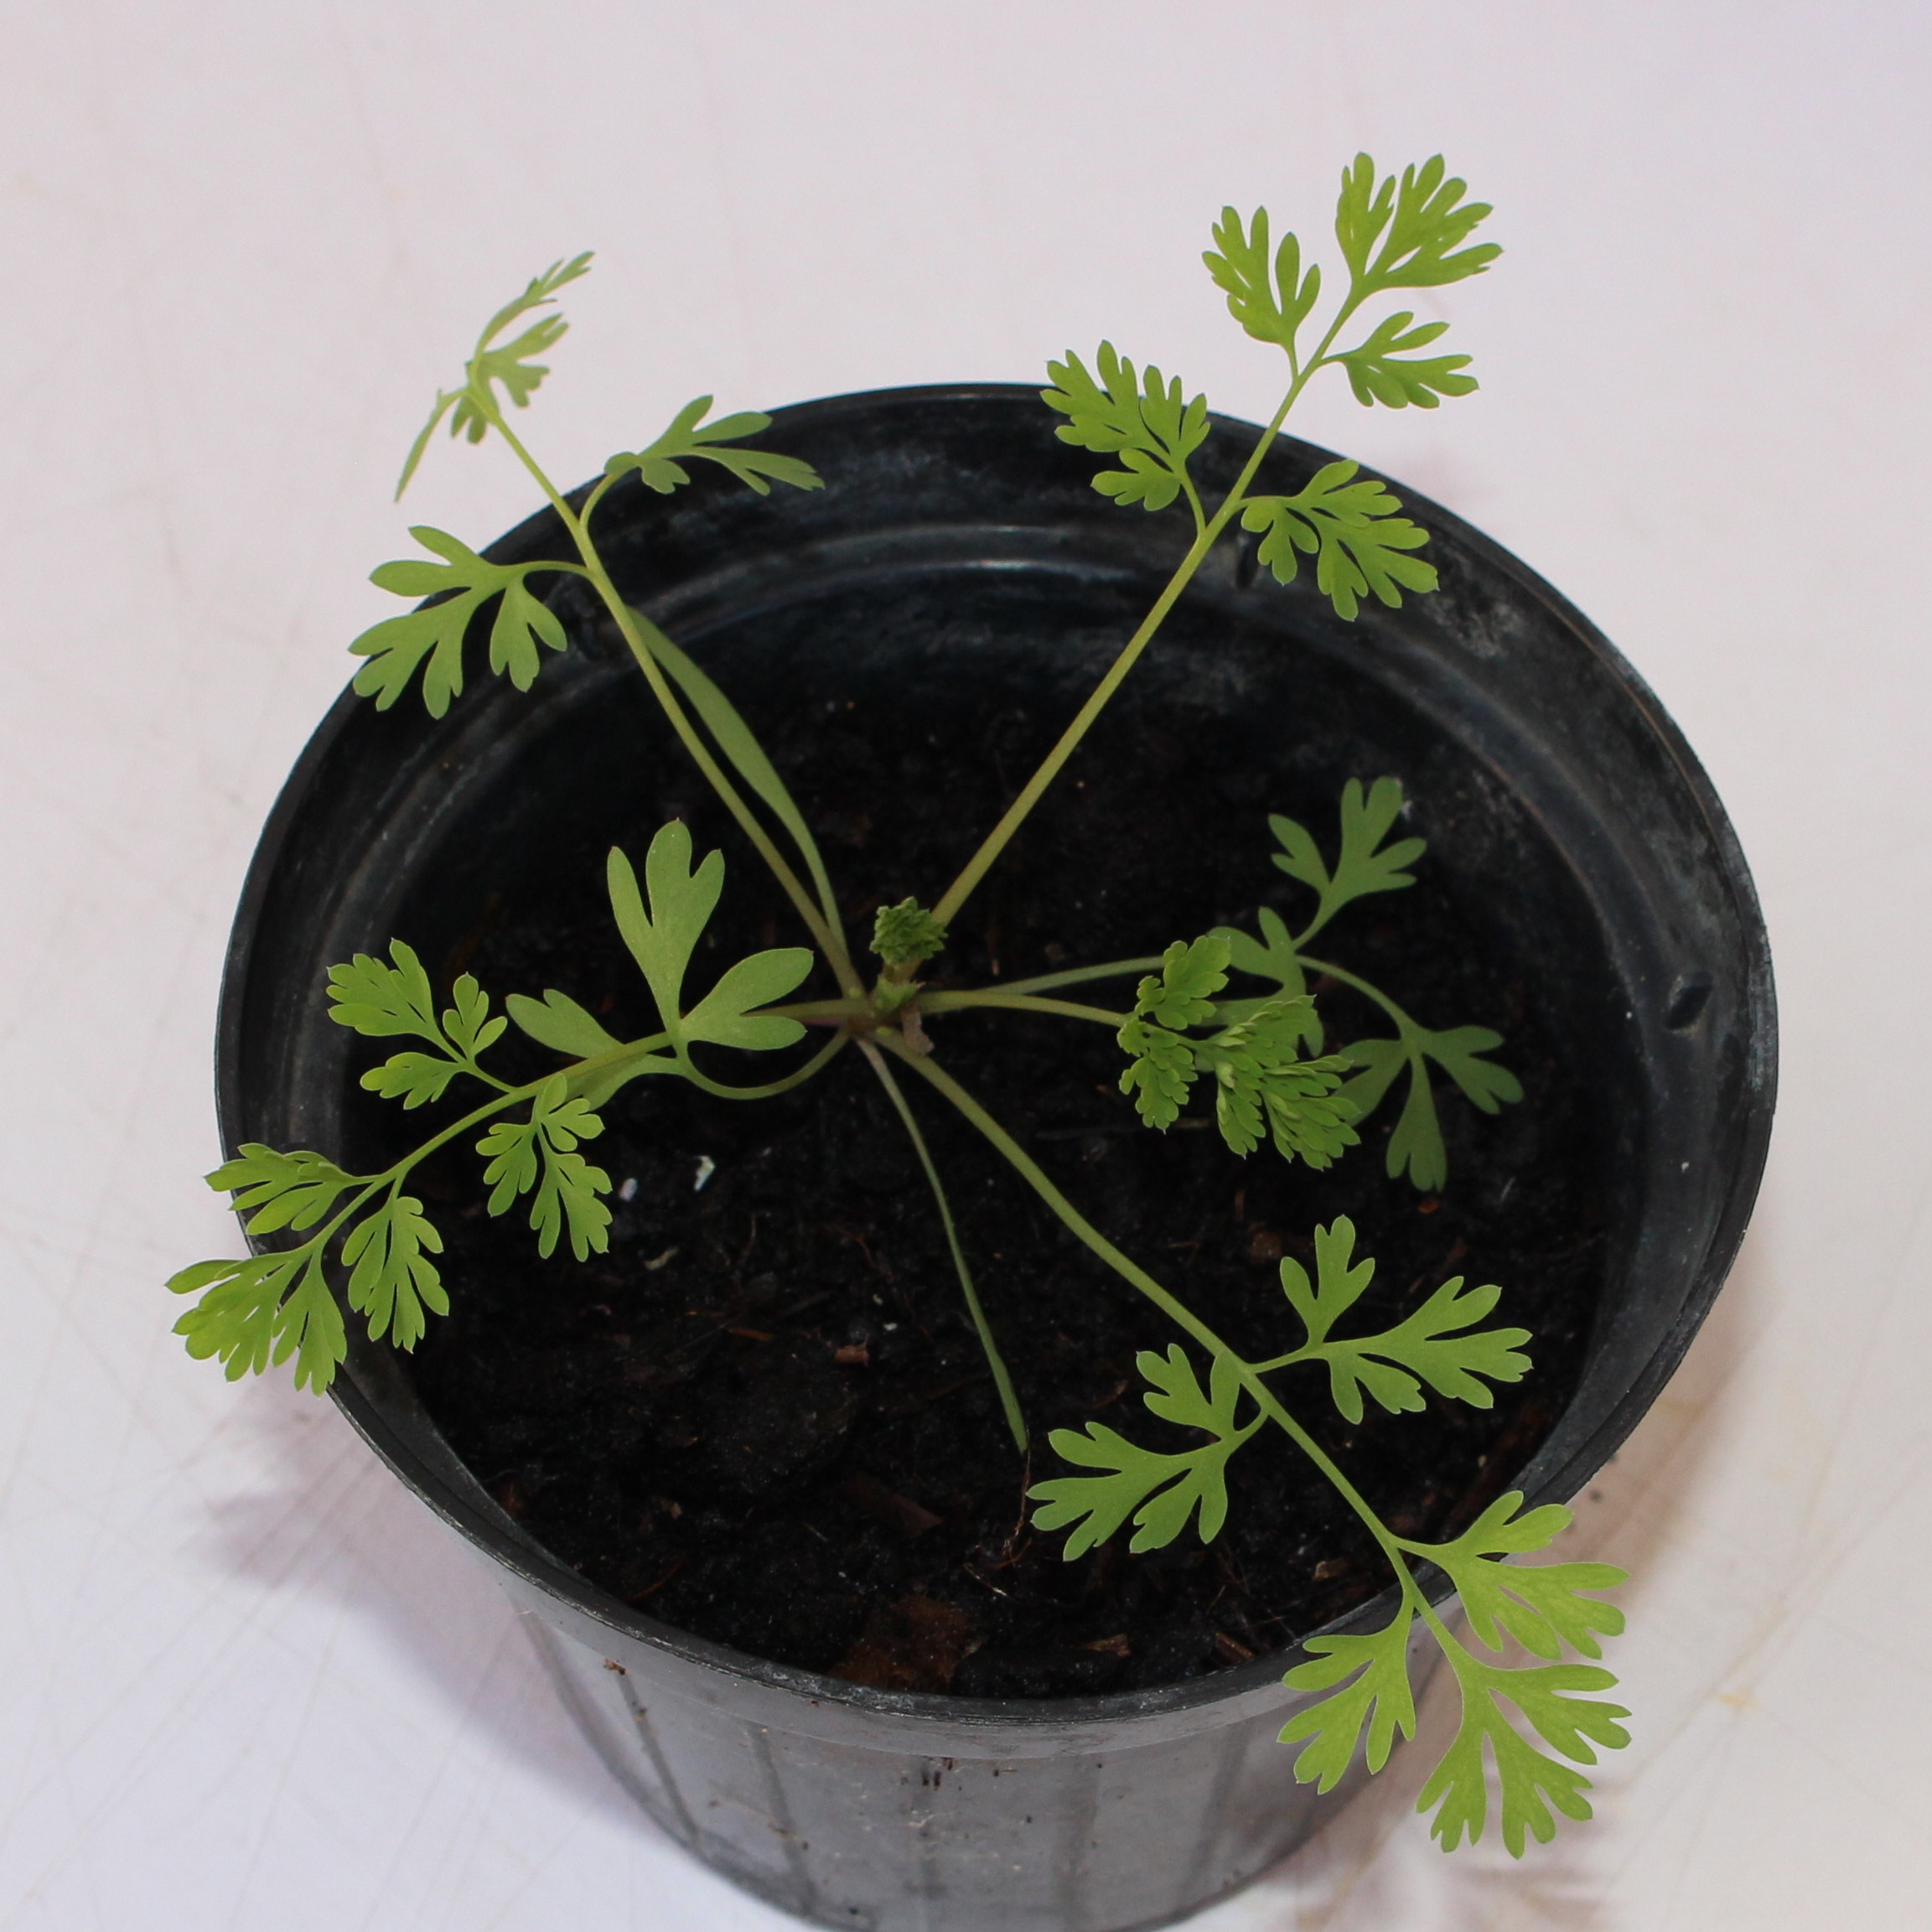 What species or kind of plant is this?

Fumaria officinalis
